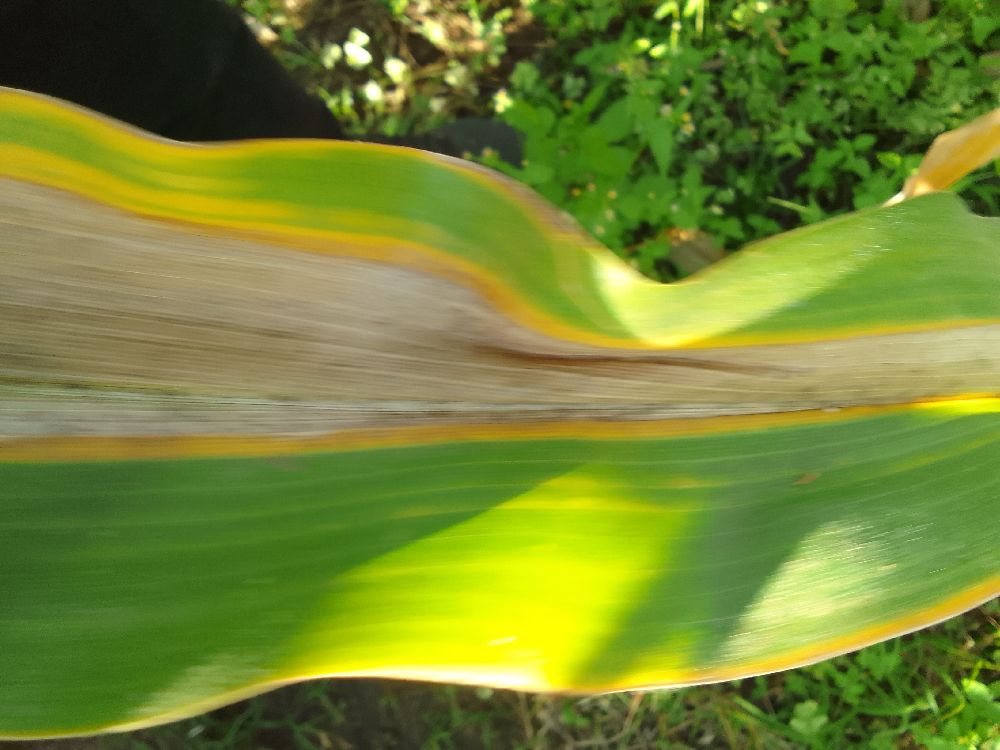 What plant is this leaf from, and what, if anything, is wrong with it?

maize, maize lethal necrosis
